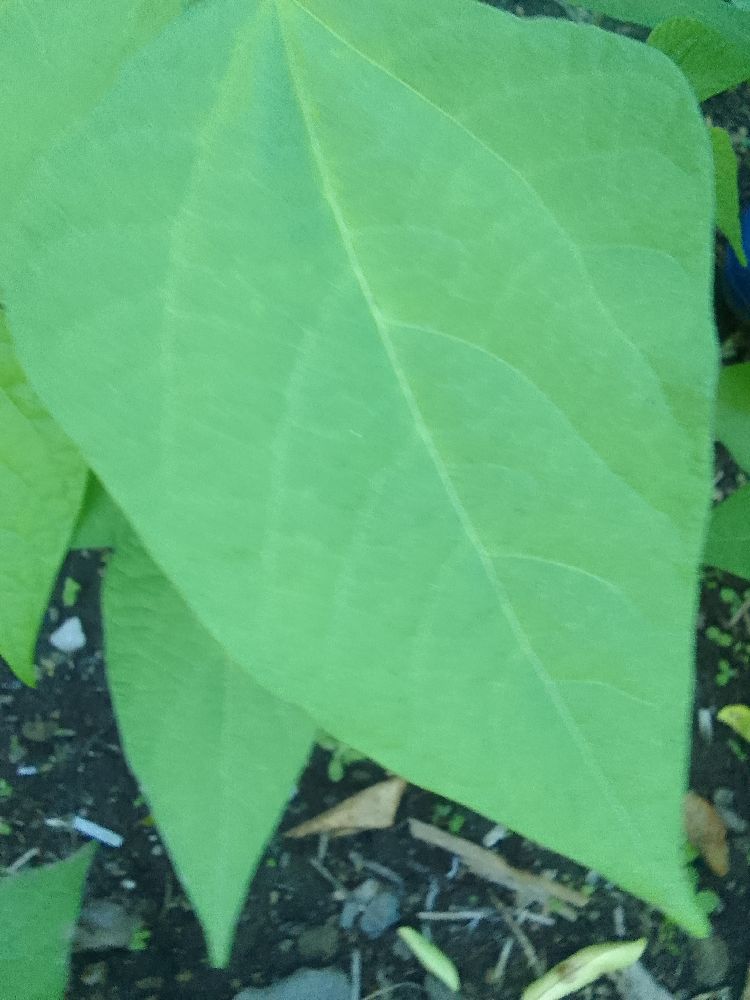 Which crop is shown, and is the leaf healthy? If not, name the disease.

common bean, healthy
